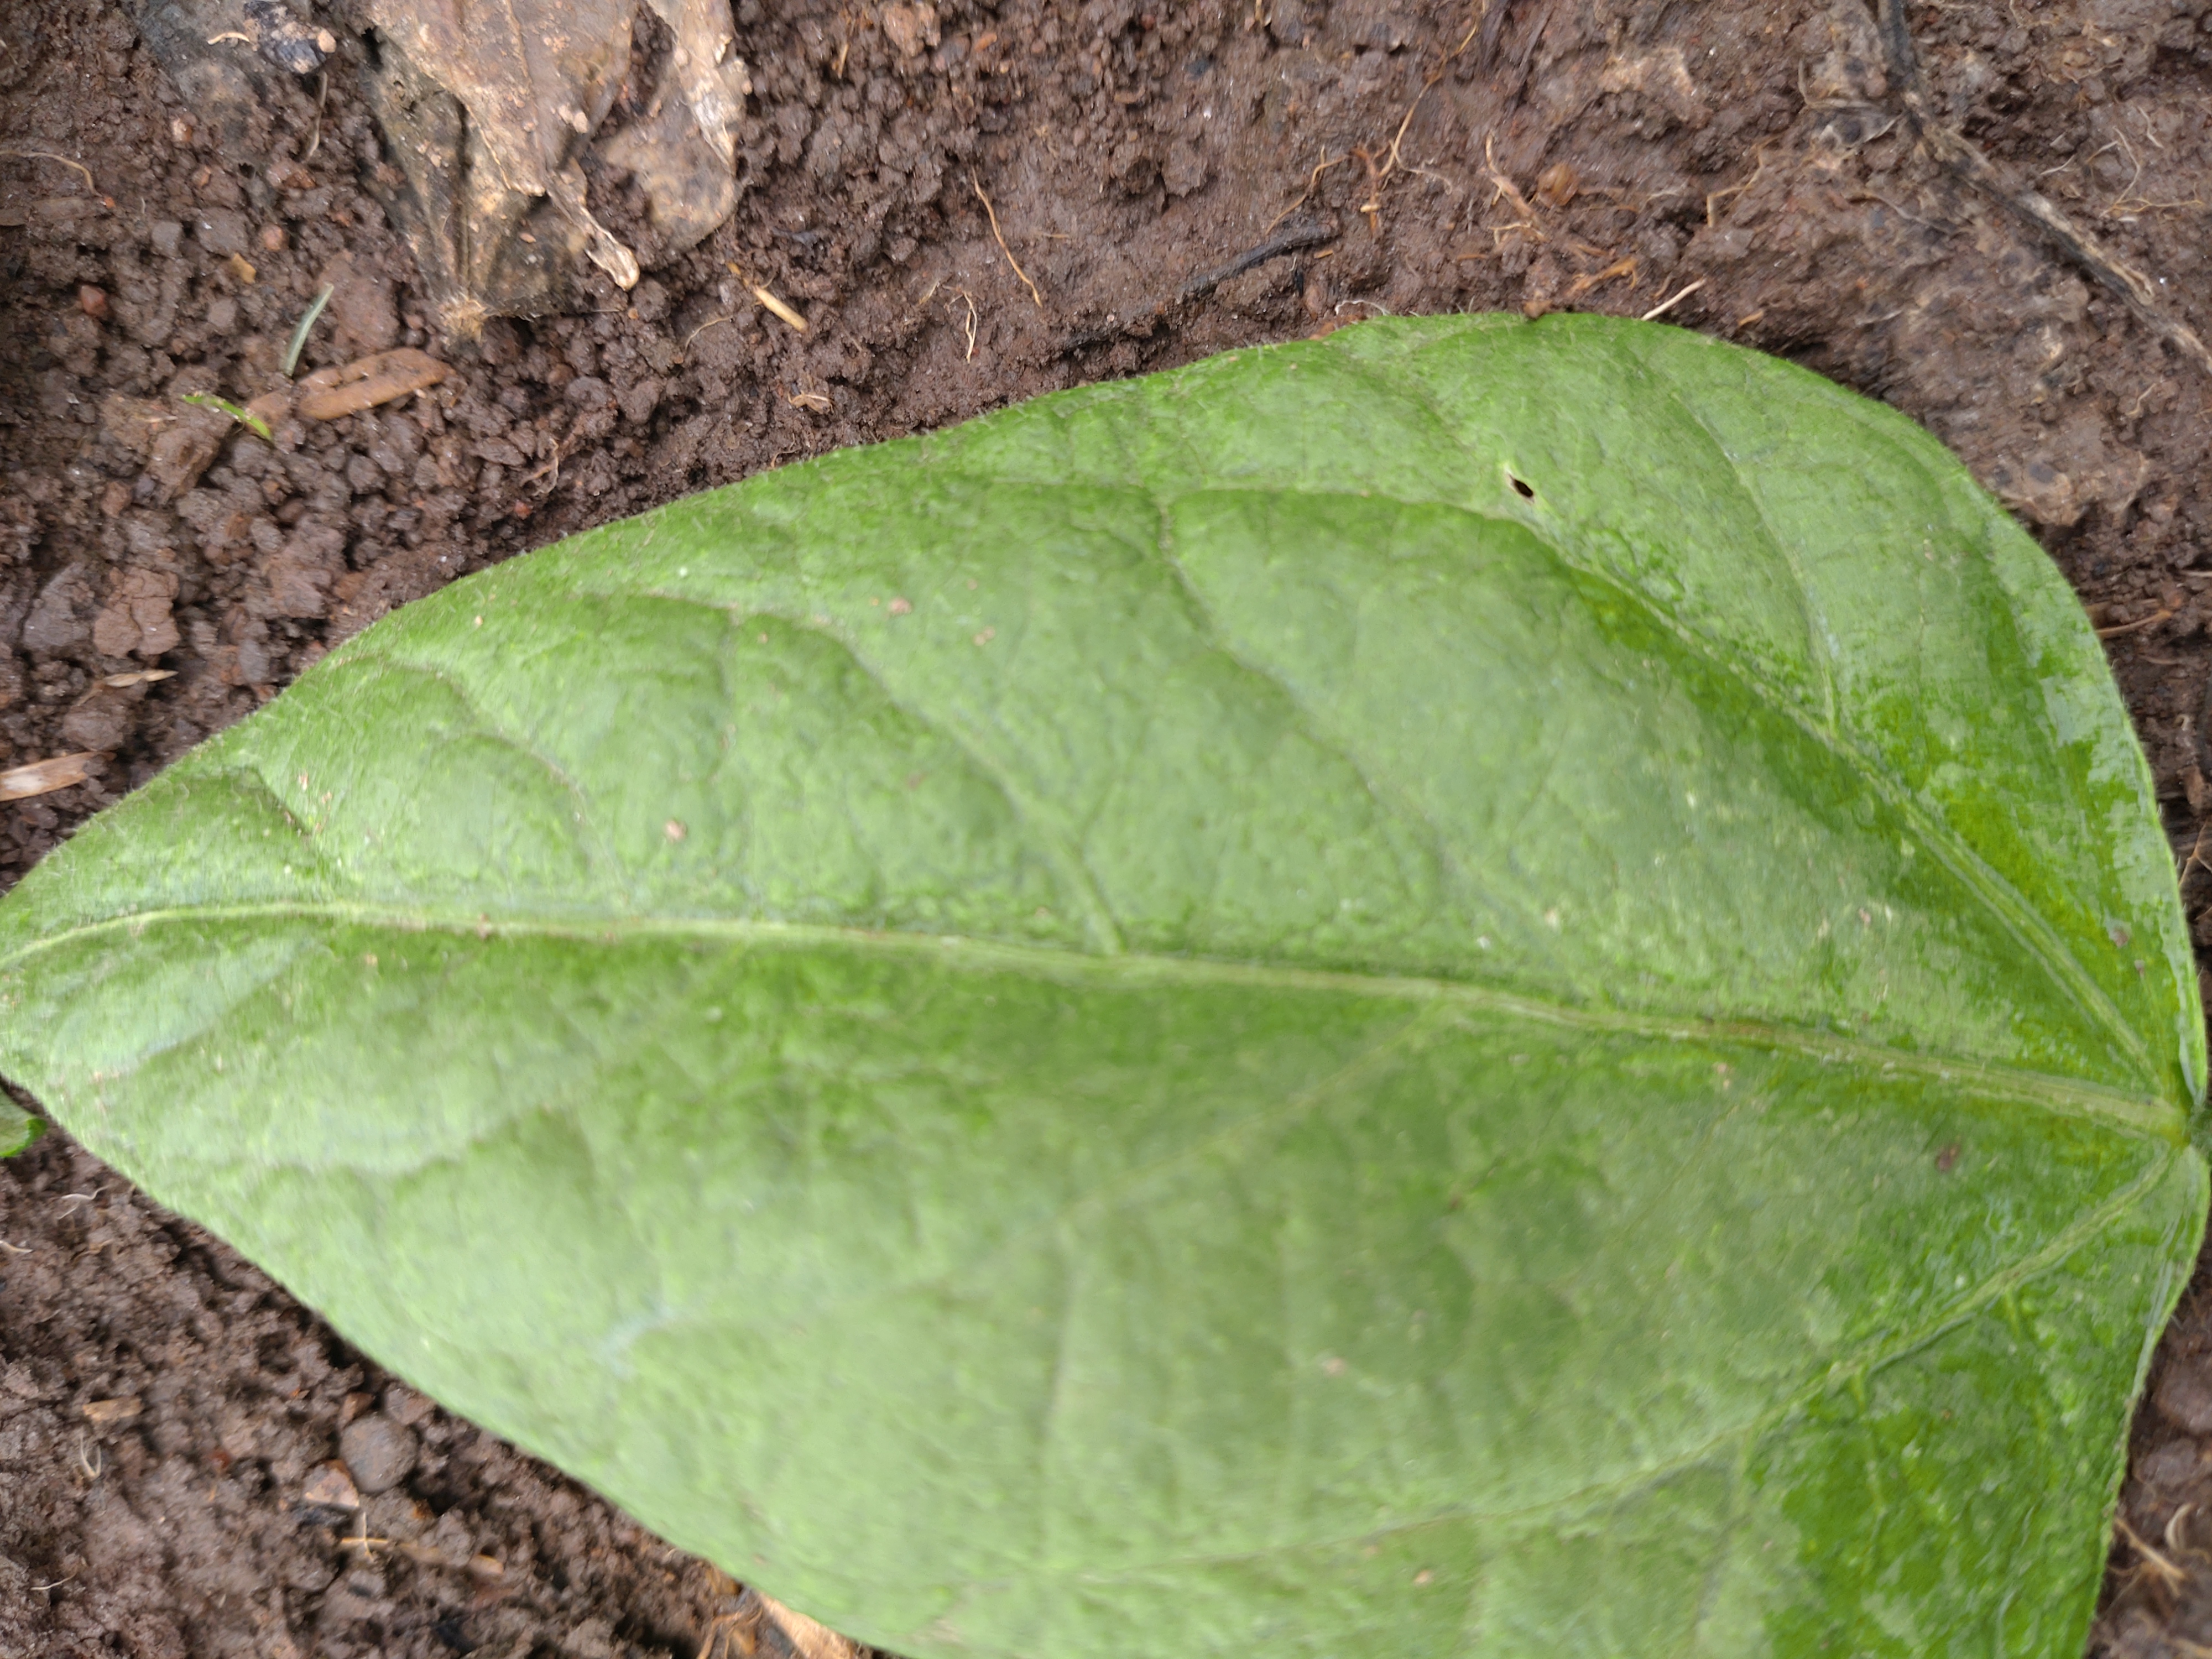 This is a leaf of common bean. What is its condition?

healthy
